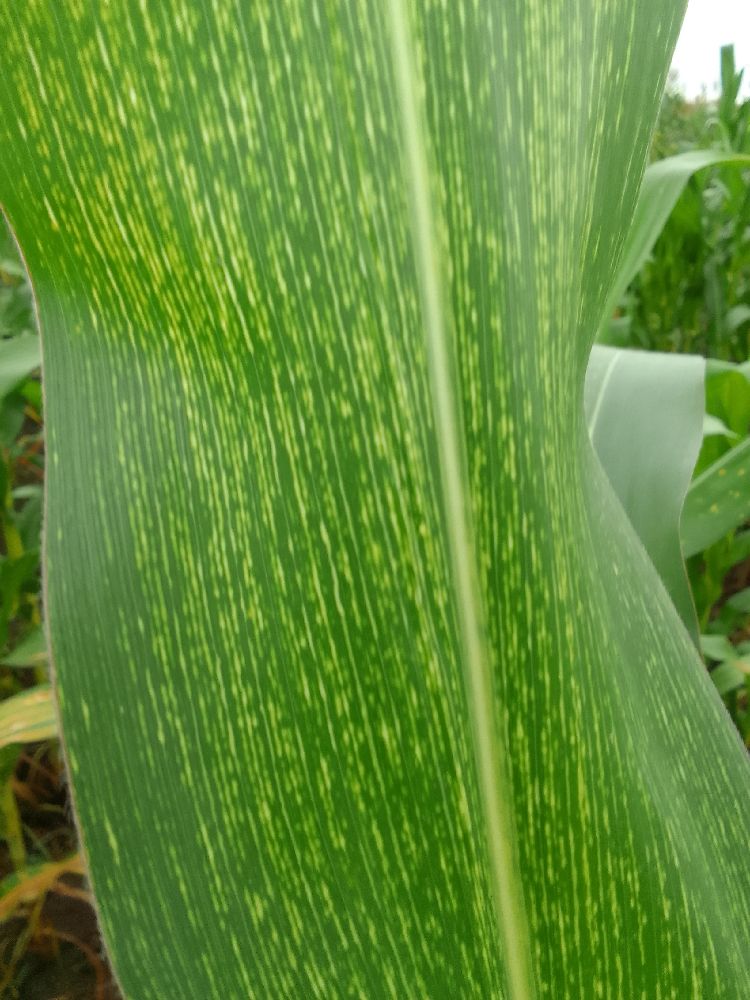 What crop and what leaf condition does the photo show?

maize, healthy
